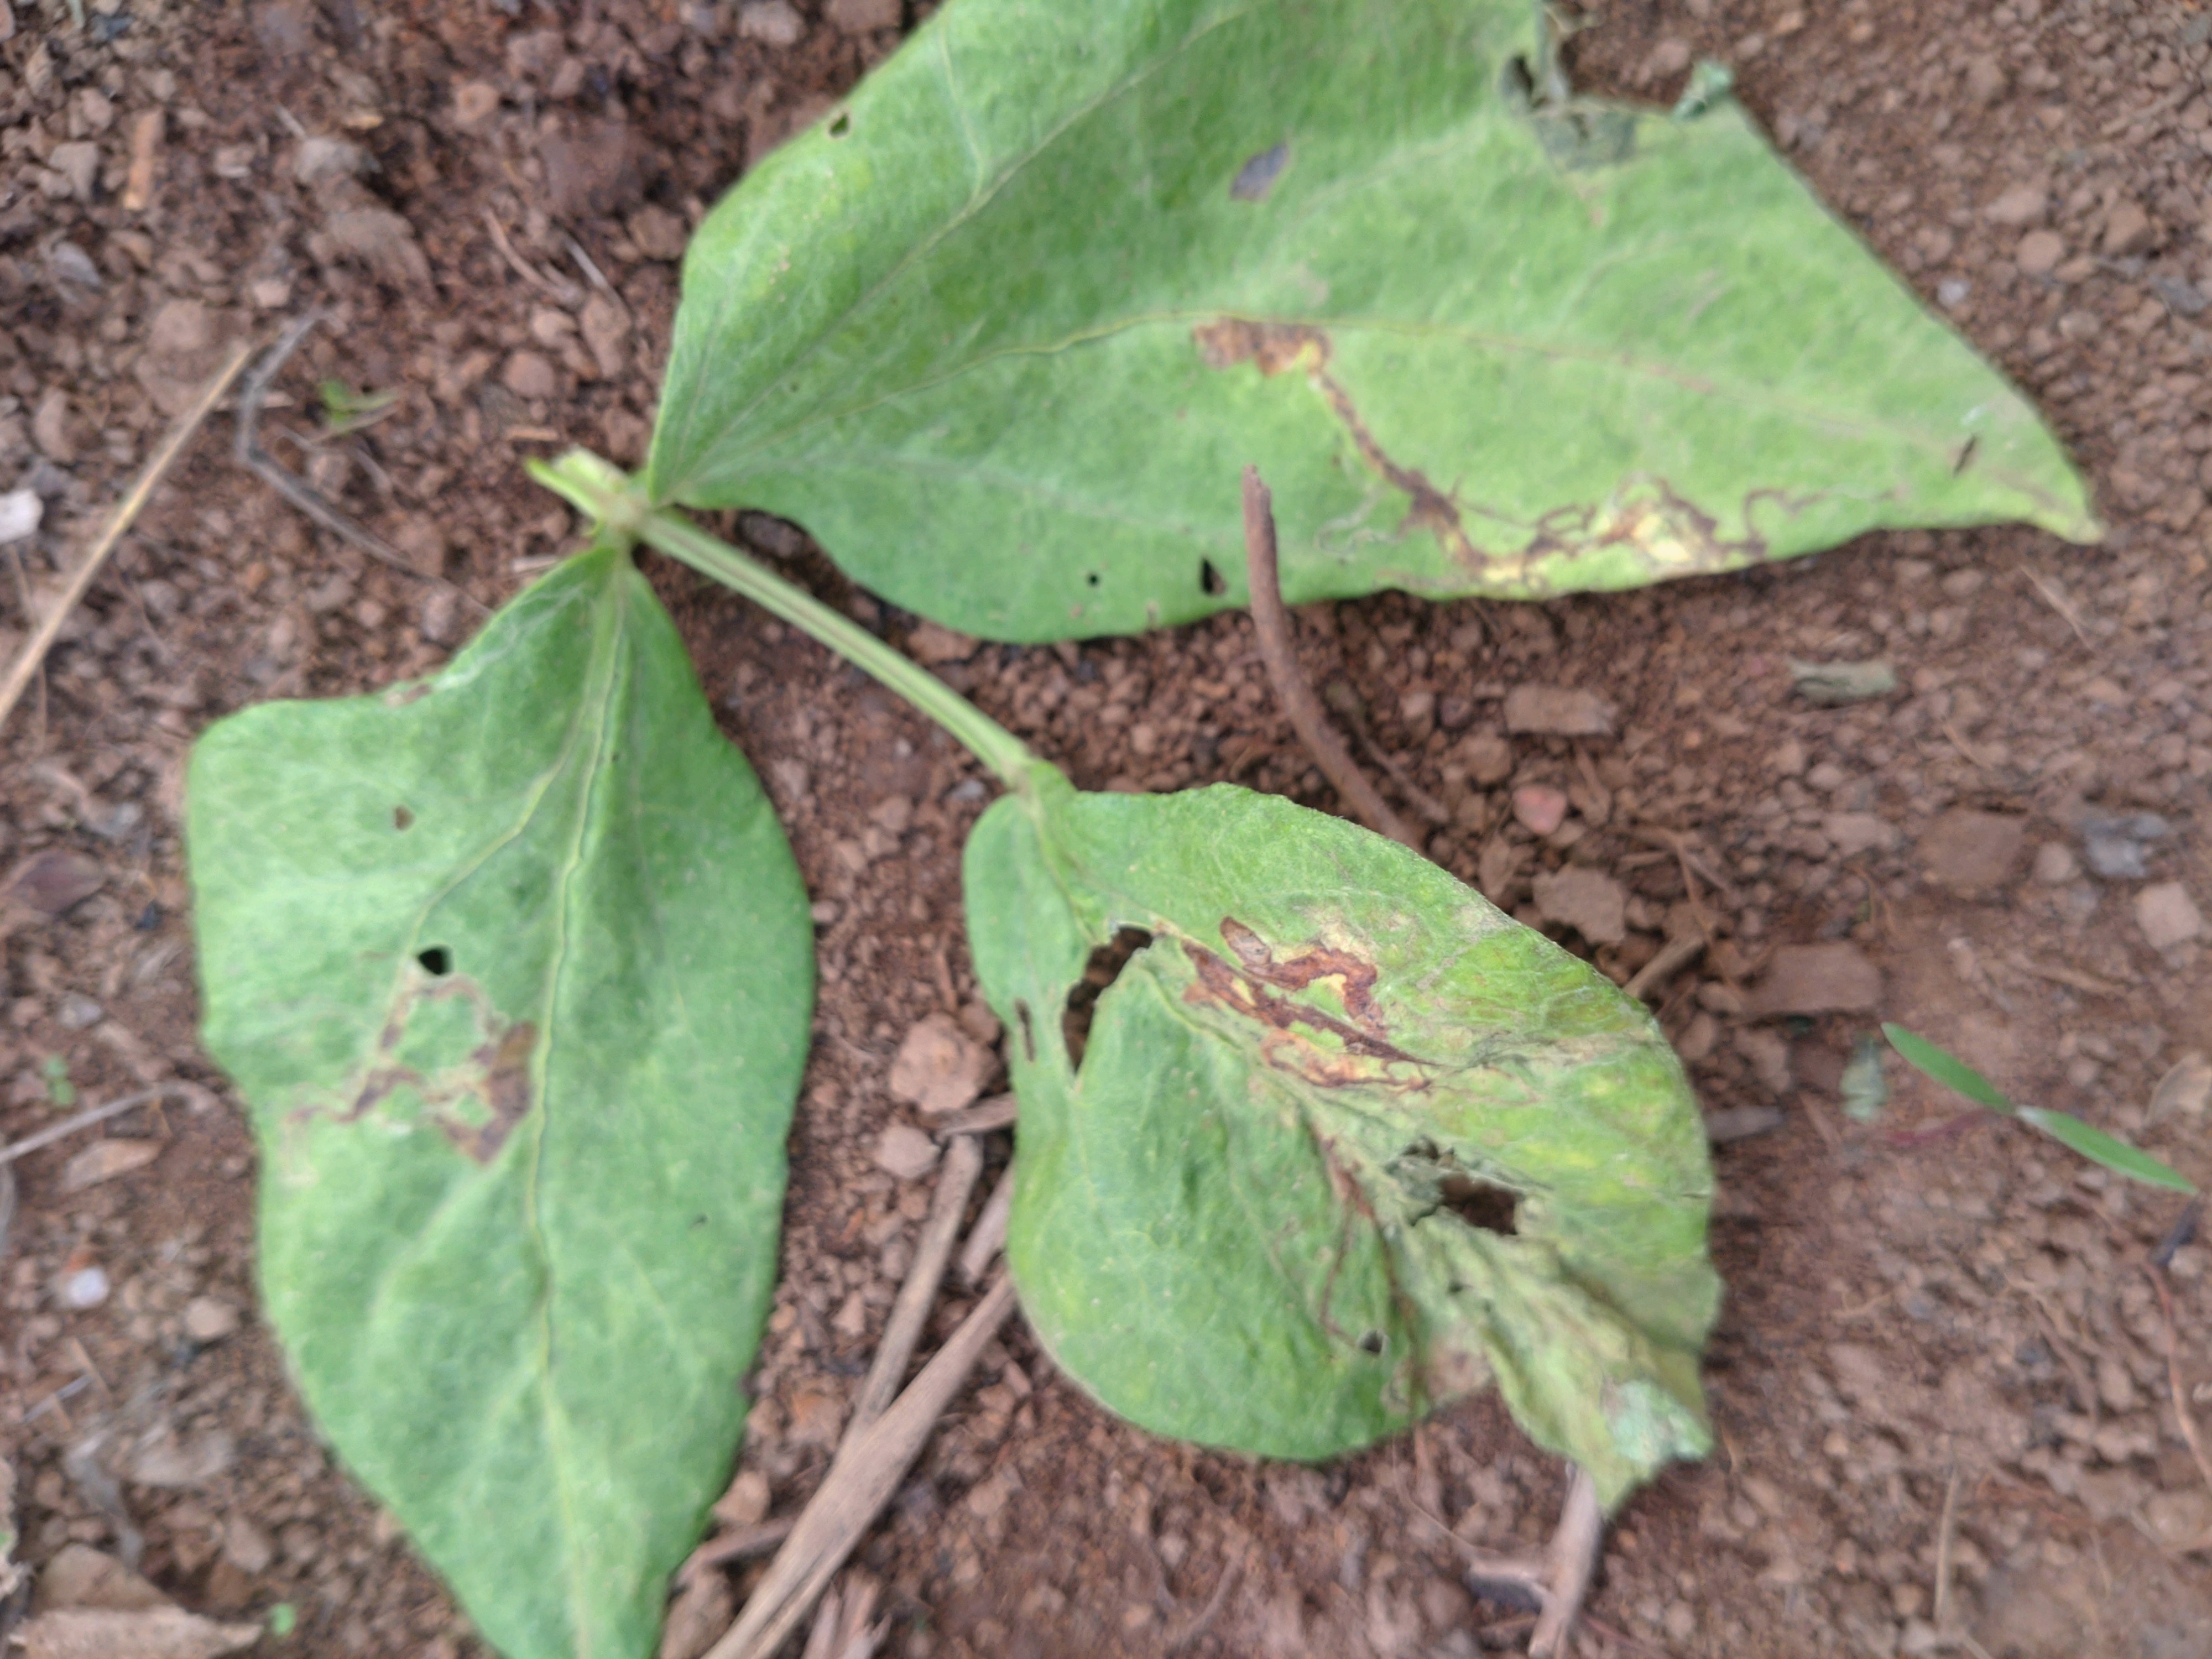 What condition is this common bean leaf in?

anthracnose
